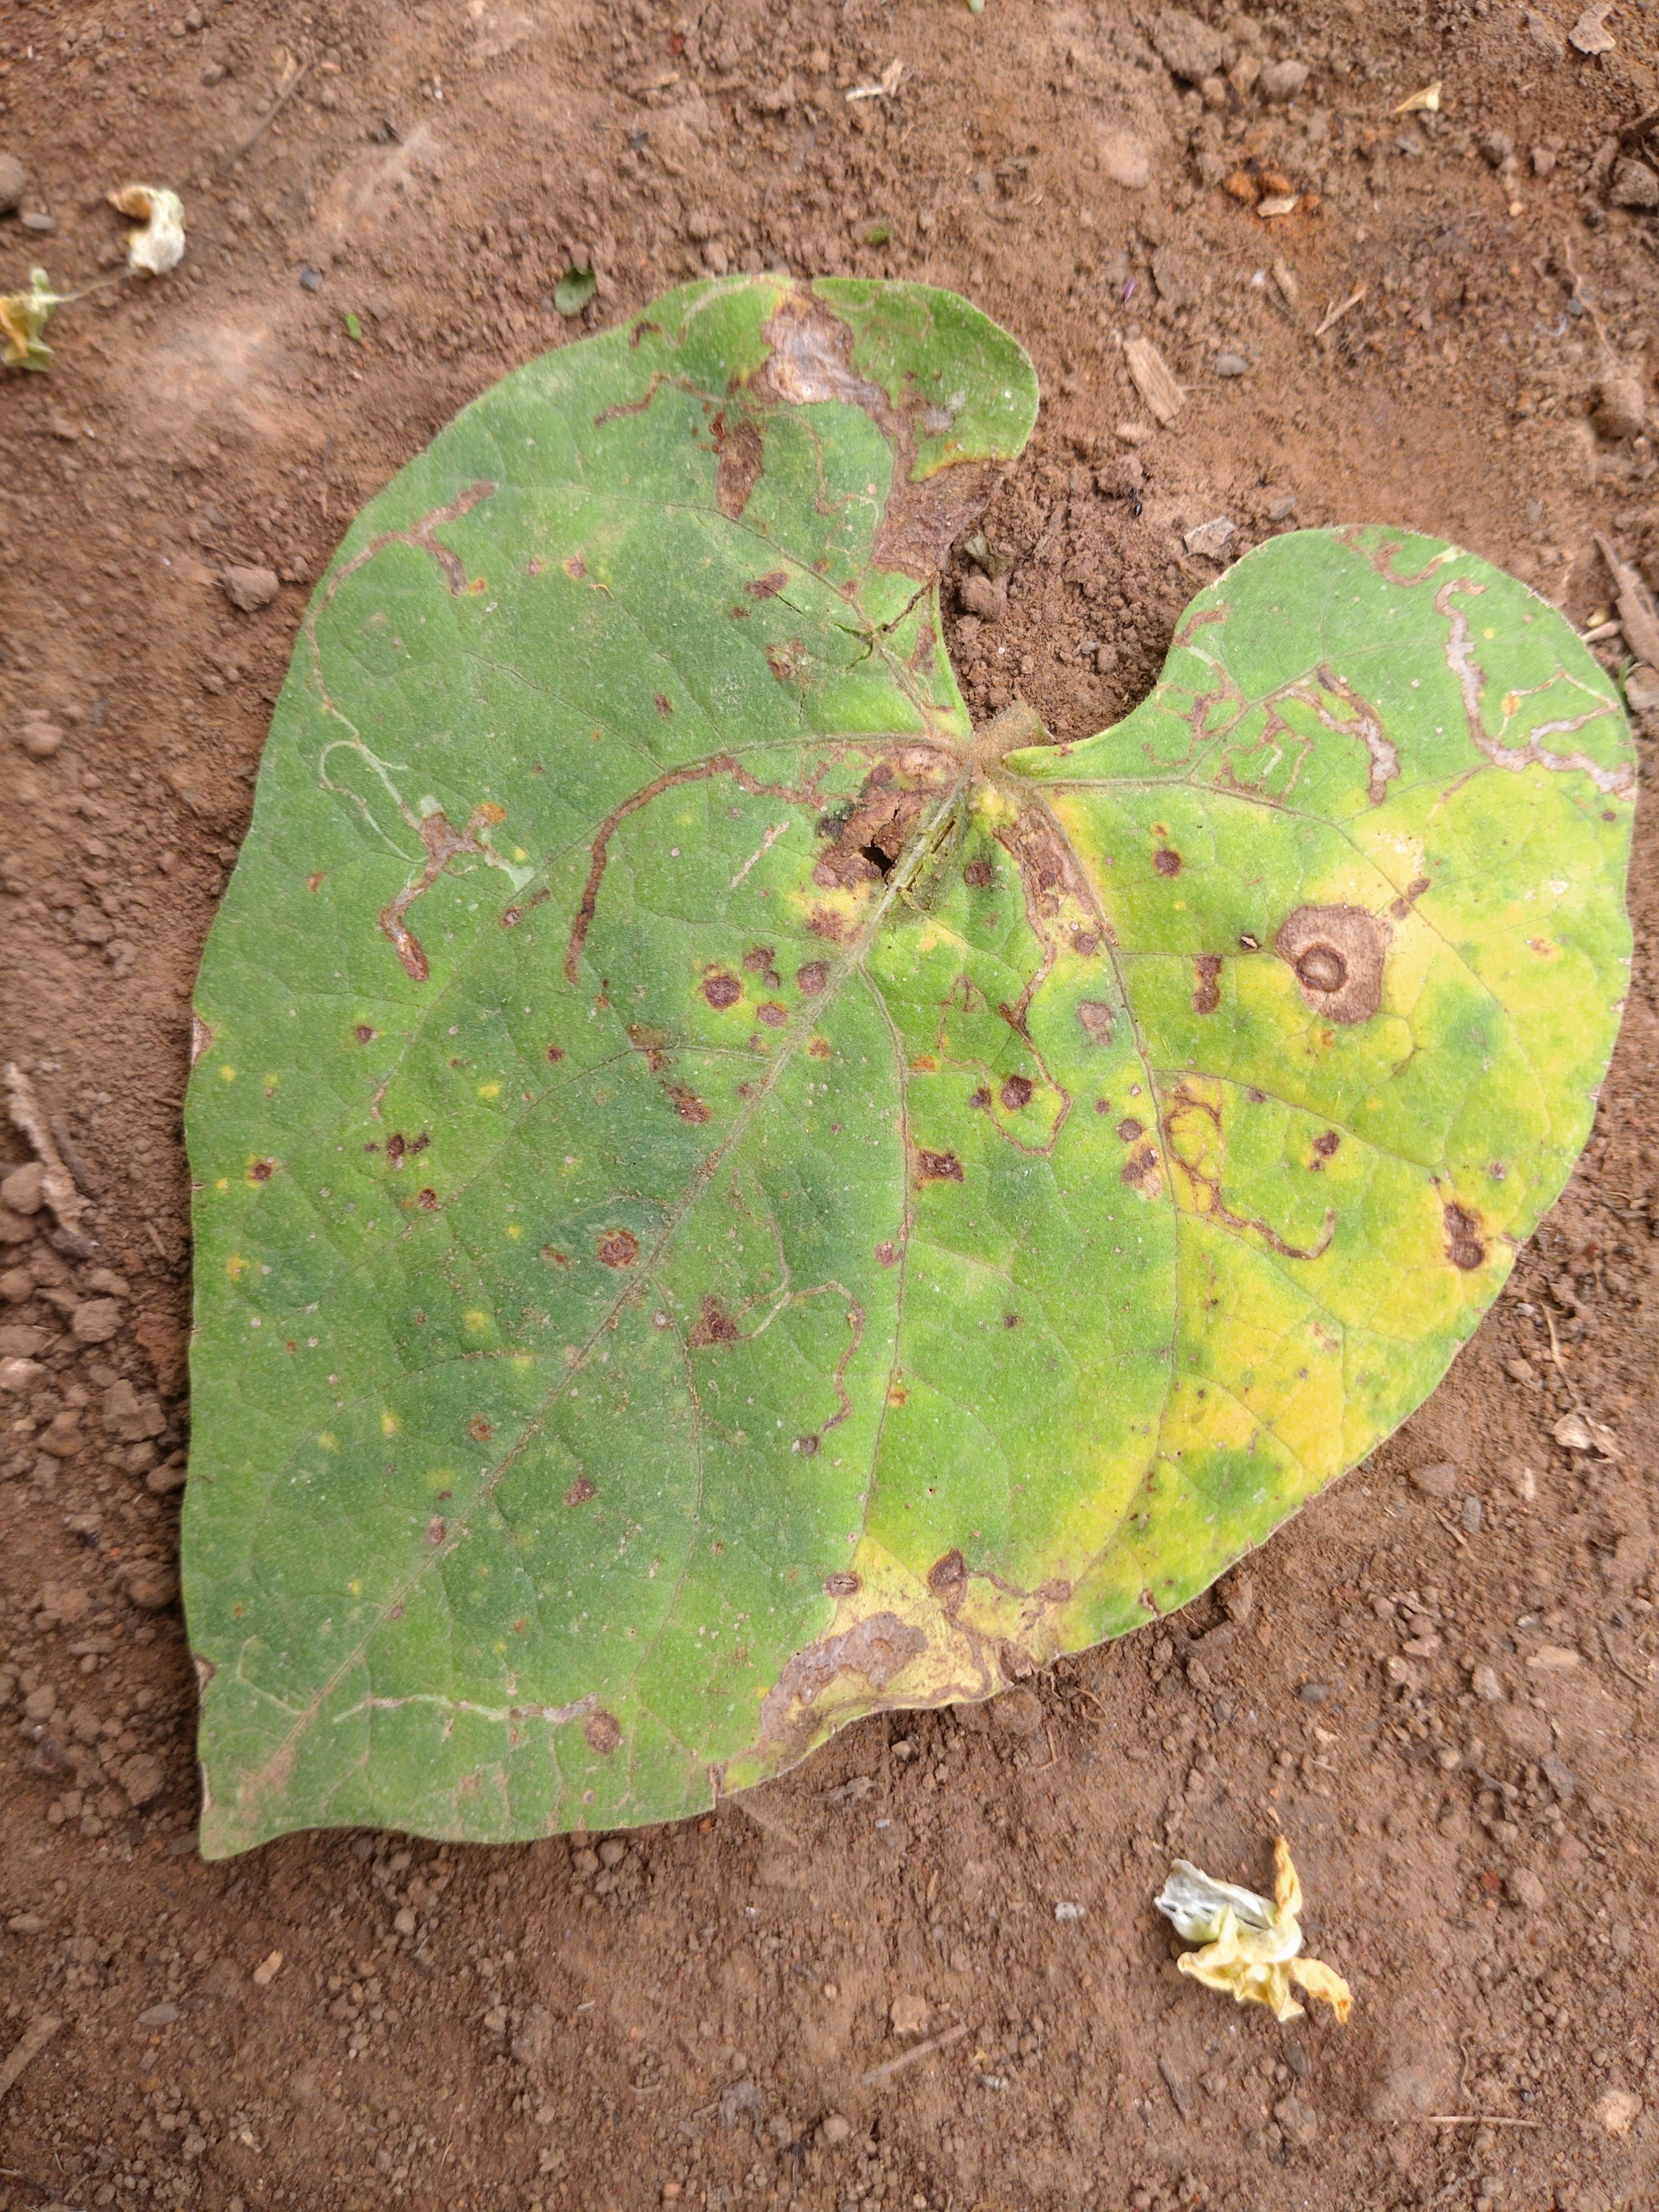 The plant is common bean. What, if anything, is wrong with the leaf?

rust
